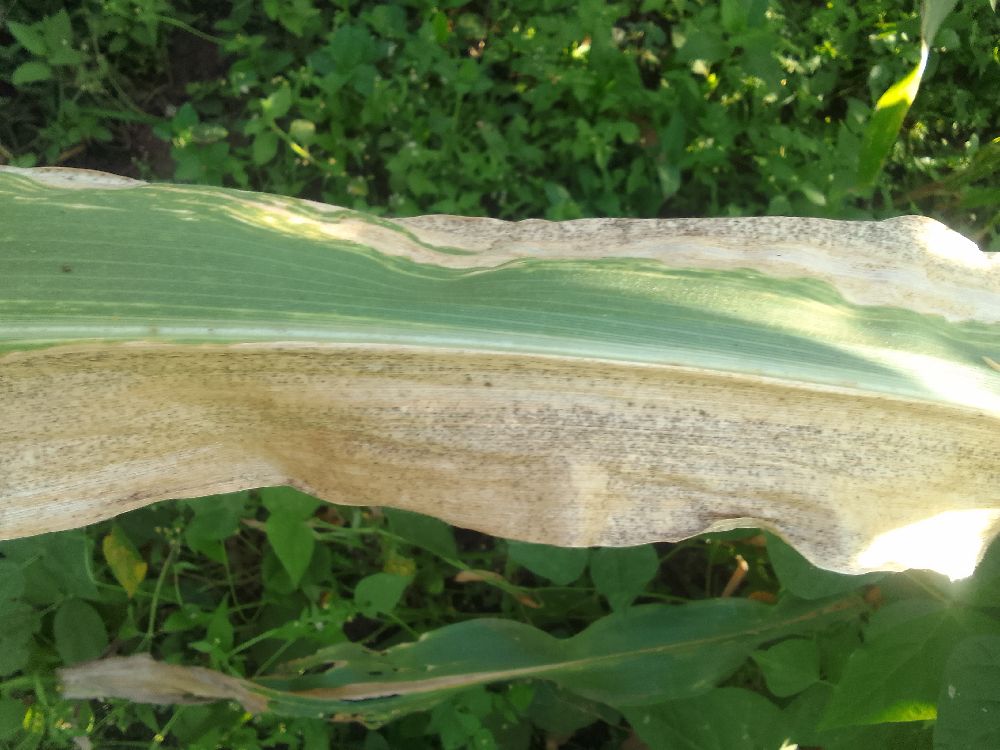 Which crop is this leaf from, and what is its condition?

maize, maize lethal necrosis
